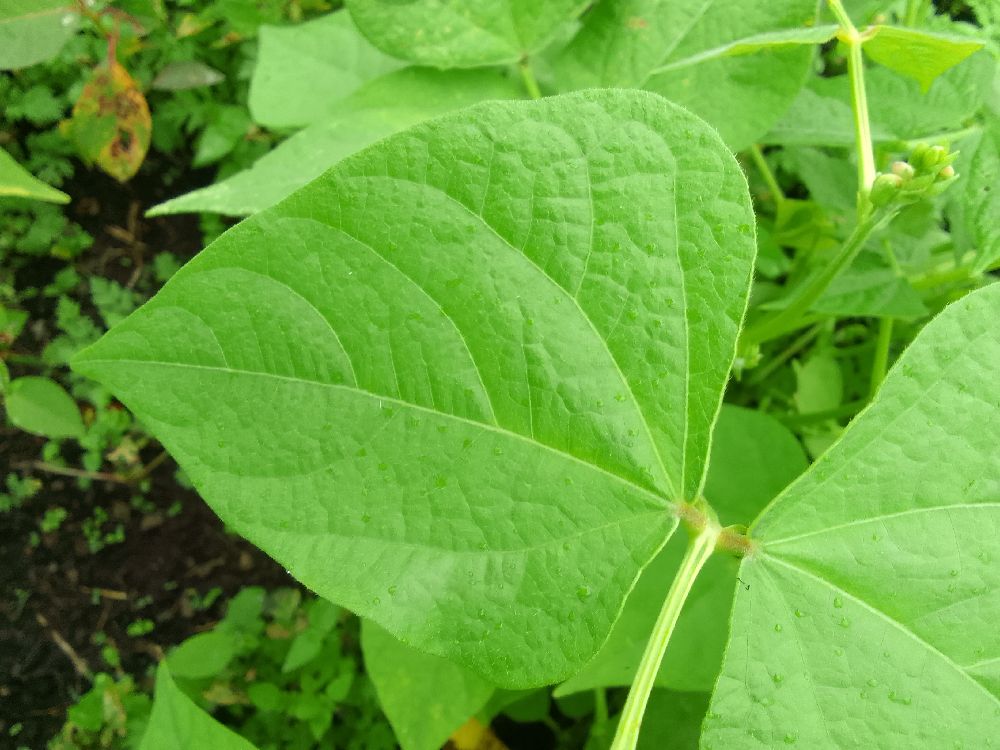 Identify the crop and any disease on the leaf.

common bean, healthy
